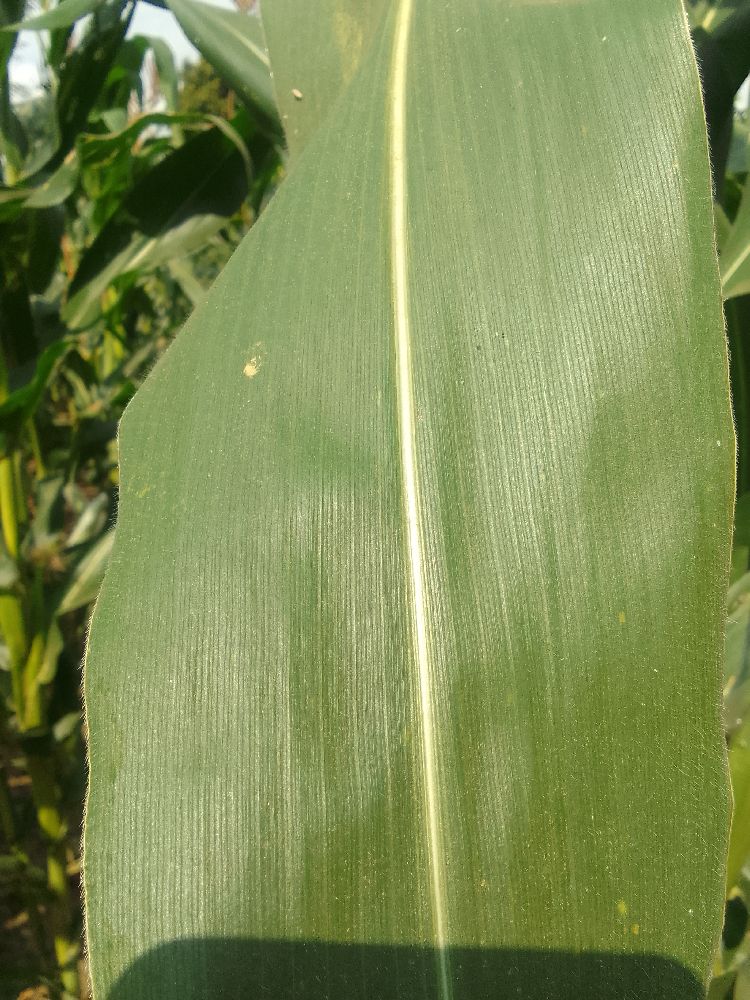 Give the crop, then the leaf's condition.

maize, healthy
